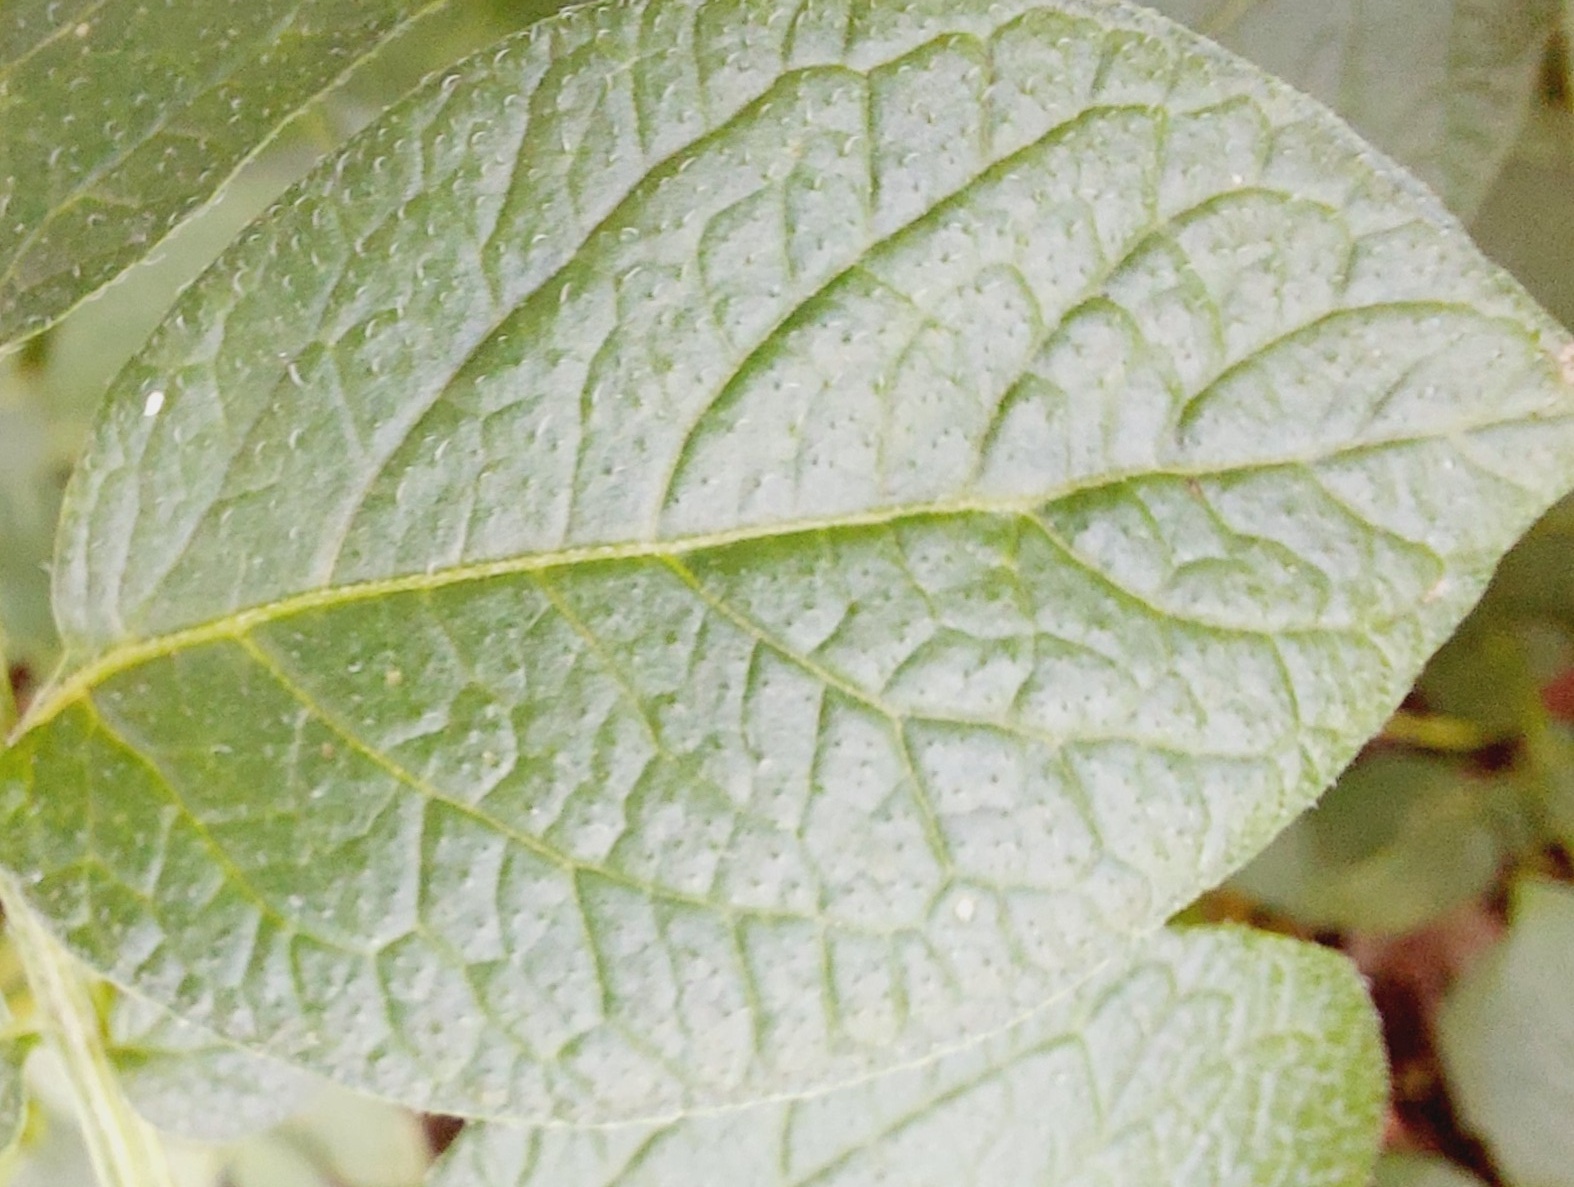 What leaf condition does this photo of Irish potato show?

healthy
